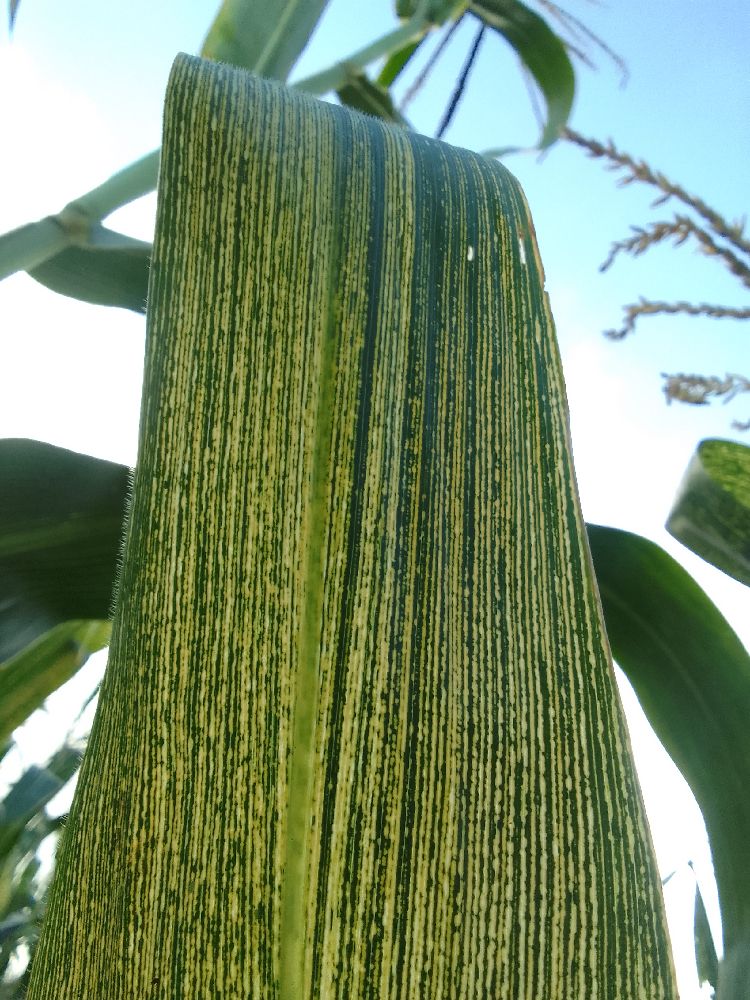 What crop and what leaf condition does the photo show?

maize, maize streak virus
